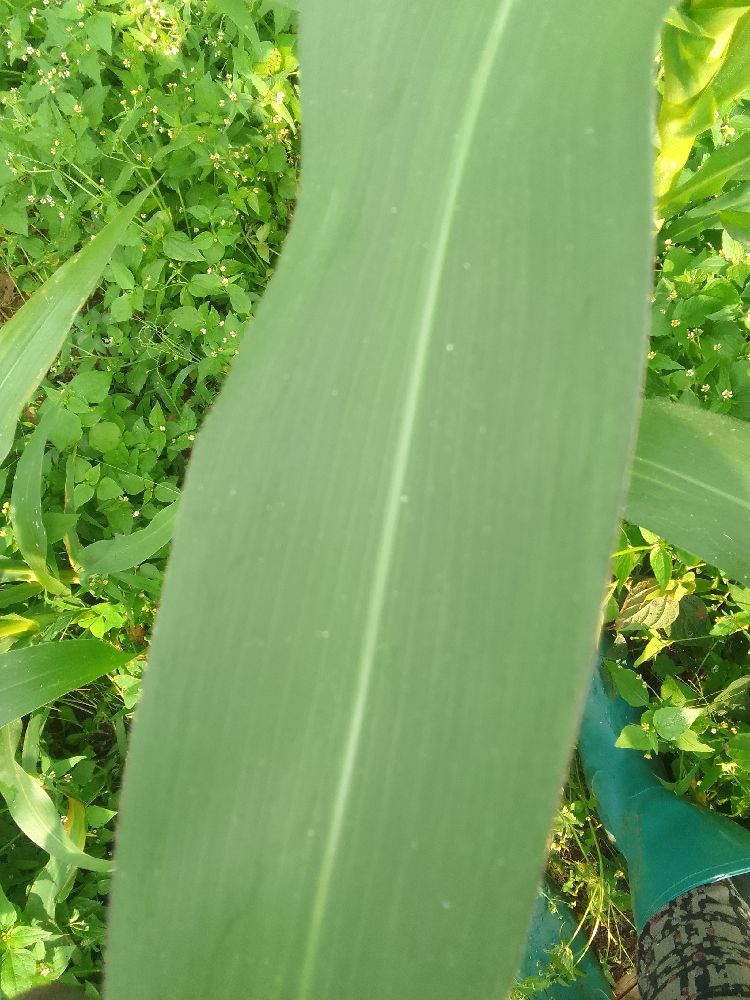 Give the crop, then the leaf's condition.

maize, healthy
